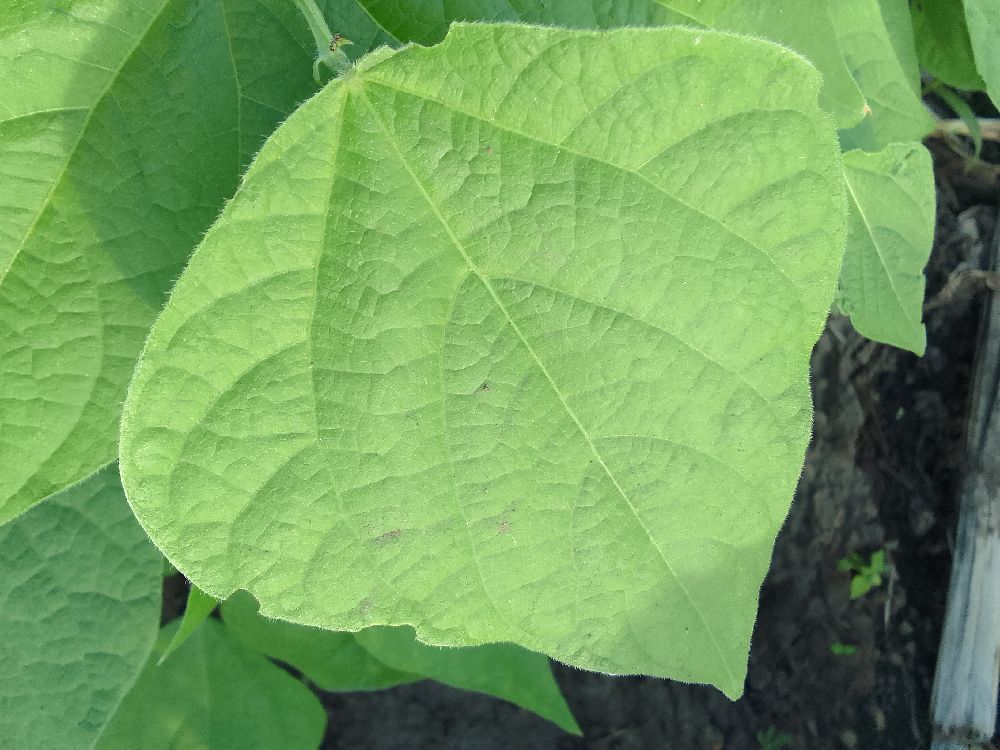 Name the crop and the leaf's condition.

common bean, healthy
